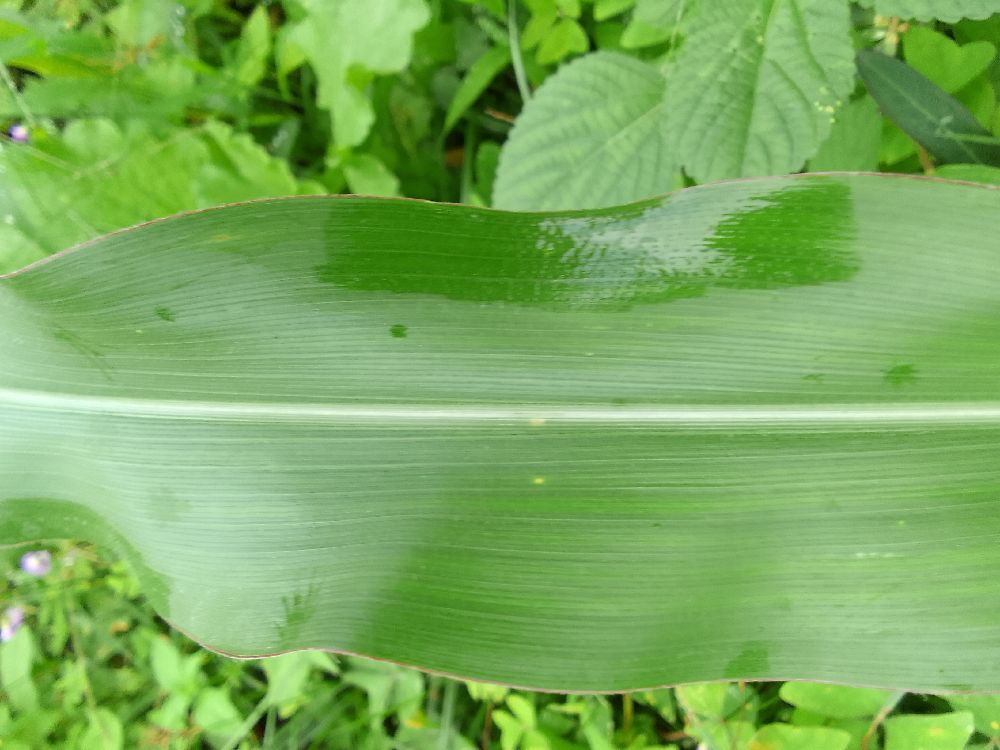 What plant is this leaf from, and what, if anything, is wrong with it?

maize, healthy
